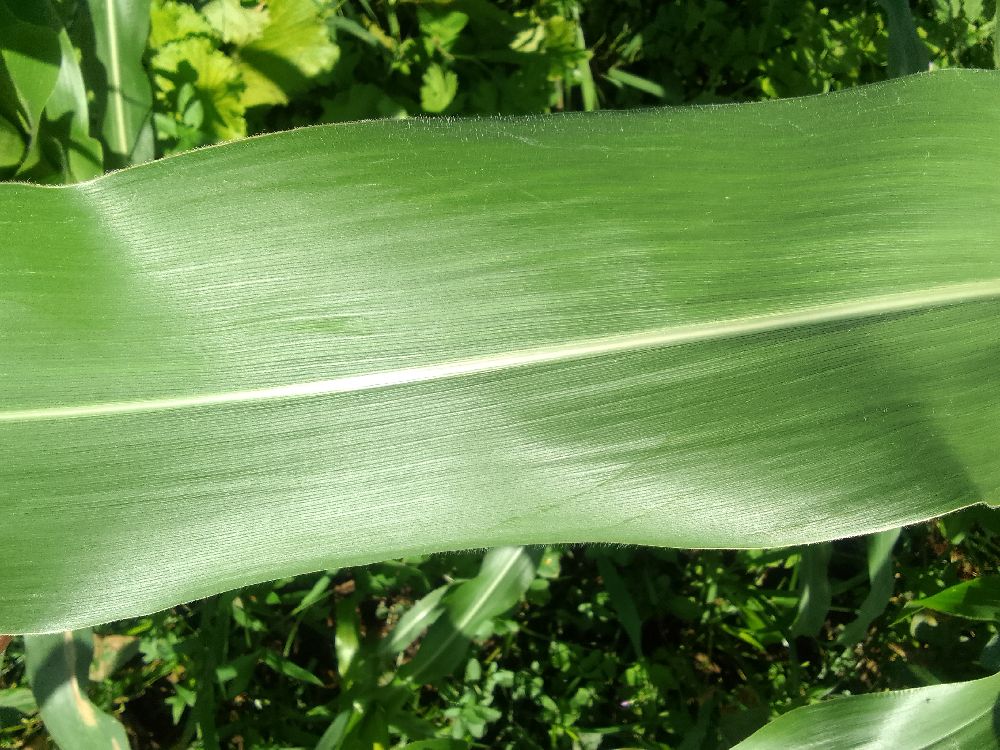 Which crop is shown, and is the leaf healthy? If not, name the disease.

maize, healthy
